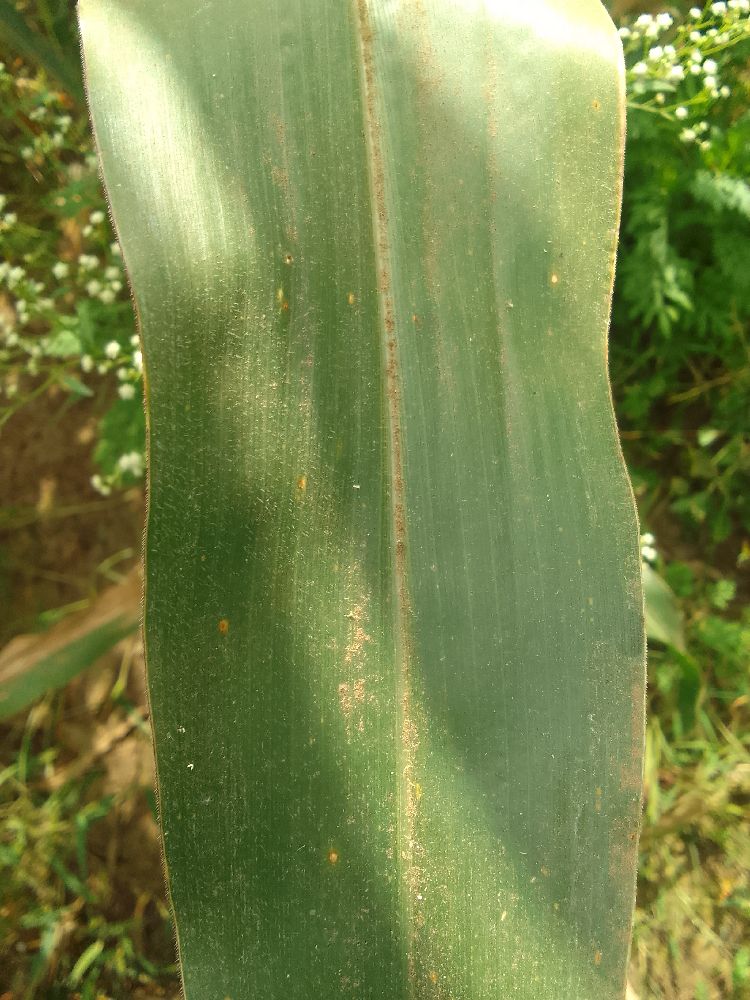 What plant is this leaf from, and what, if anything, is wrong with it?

maize, healthy
